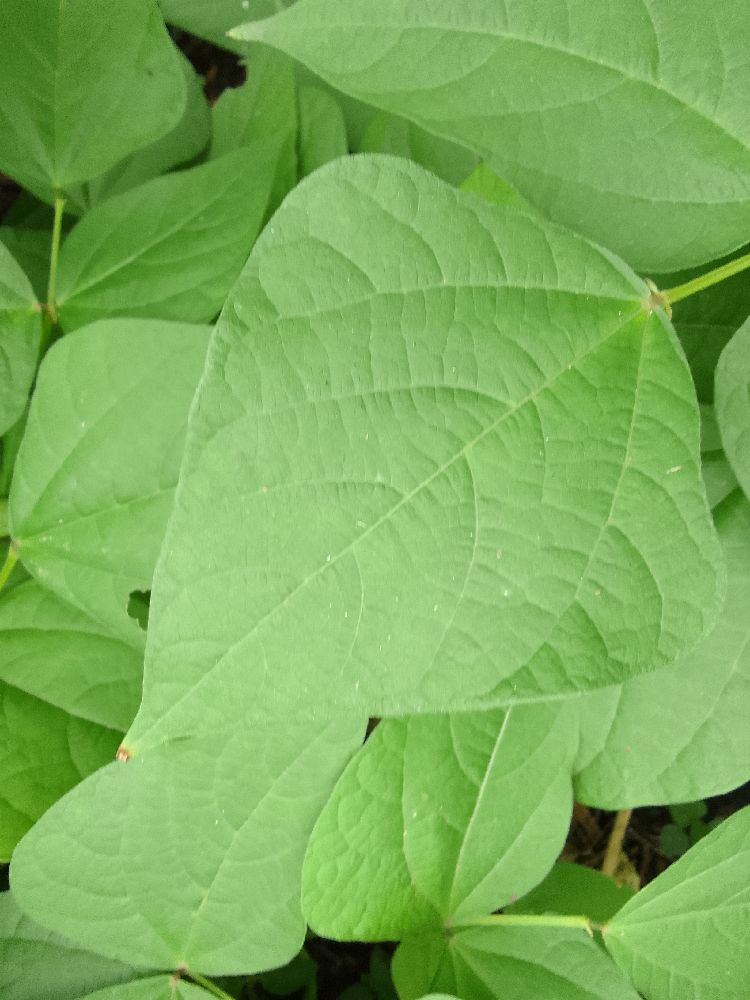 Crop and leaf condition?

common bean, healthy
